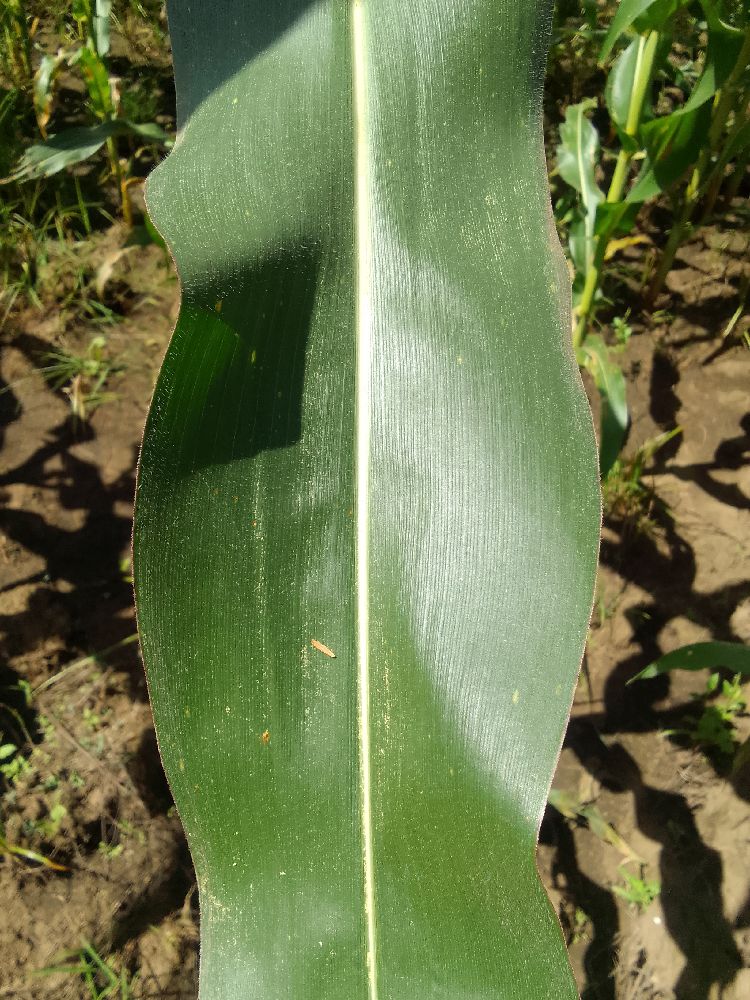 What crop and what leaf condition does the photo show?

maize, healthy
